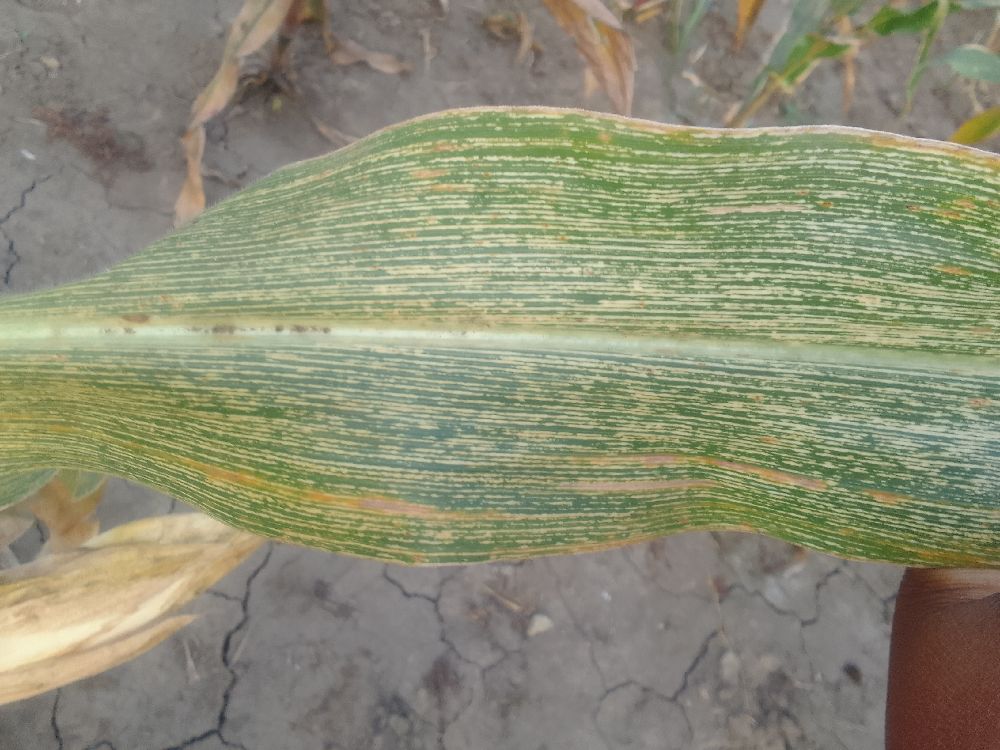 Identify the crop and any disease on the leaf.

maize, maize streak virus
